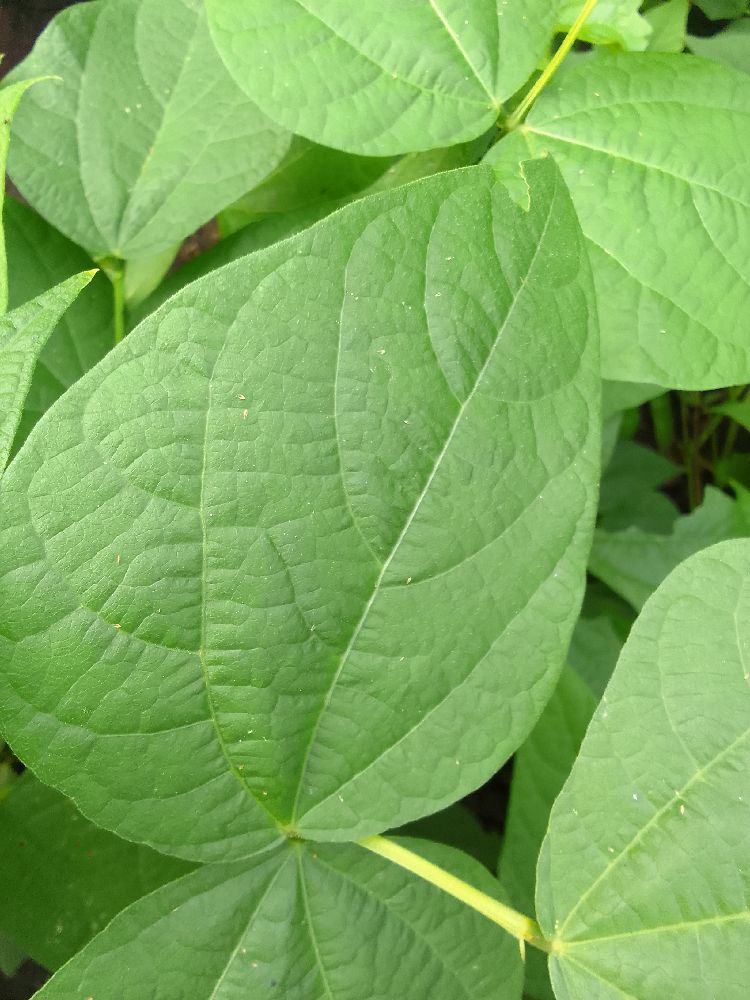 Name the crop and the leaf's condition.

common bean, healthy
